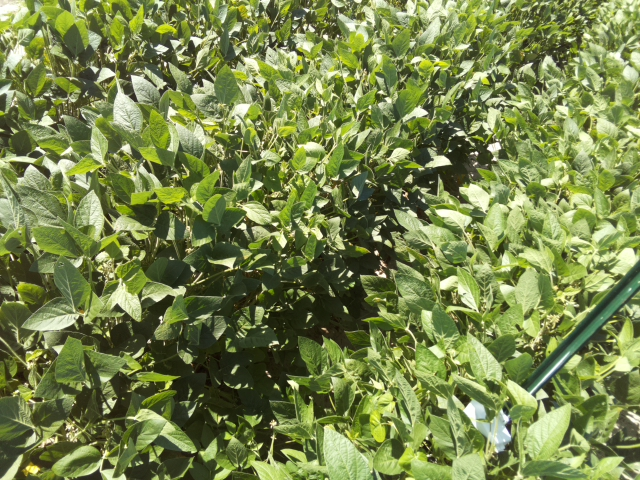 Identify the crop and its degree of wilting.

soybean, slight leaflet or petiole turgor loss in upper canopy
